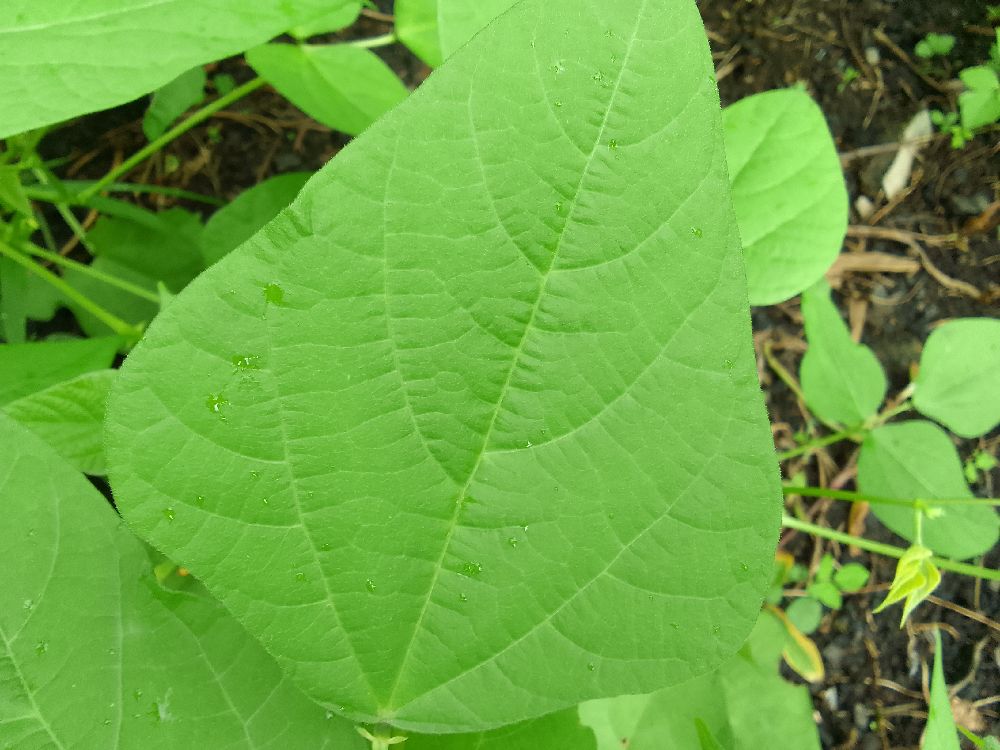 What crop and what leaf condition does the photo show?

common bean, healthy
